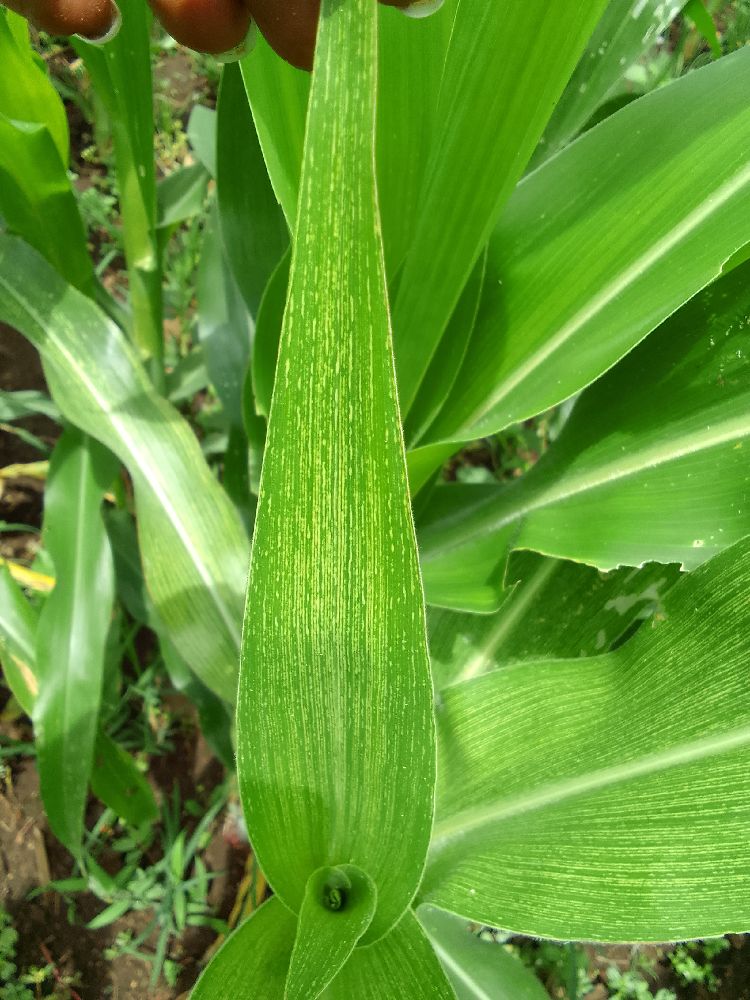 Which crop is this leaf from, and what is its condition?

maize, maize streak virus
